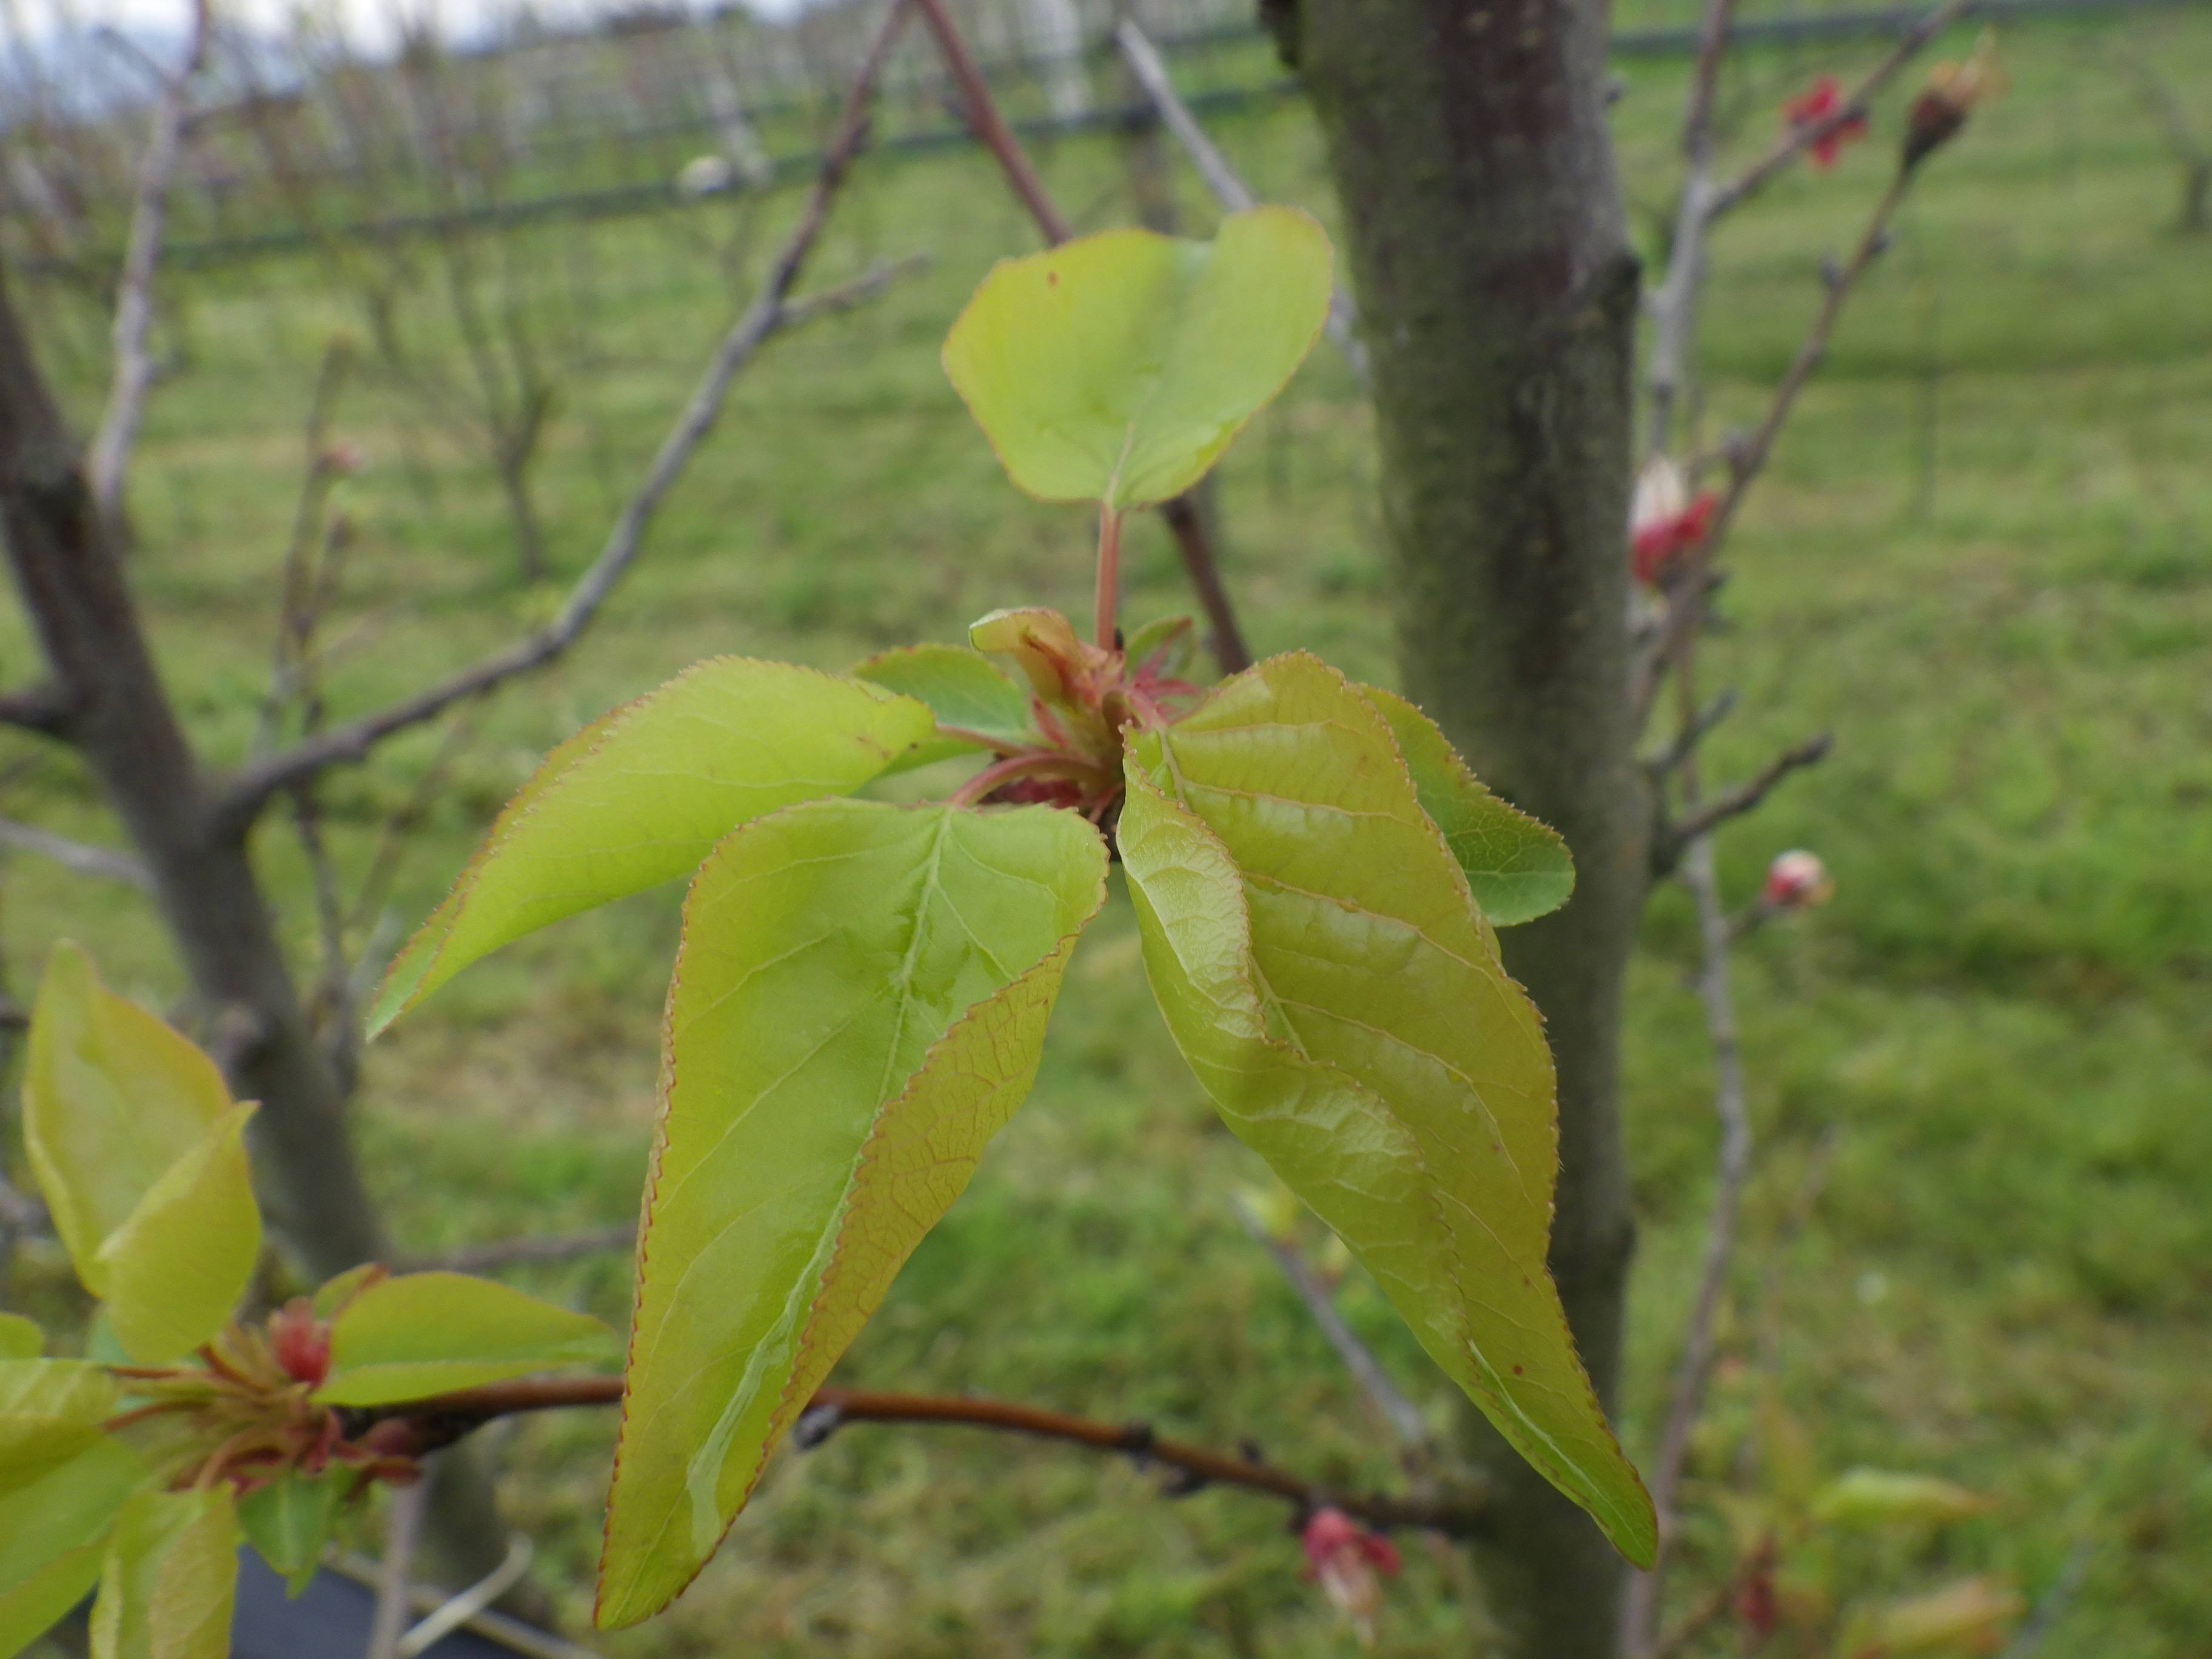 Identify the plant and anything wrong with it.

apricot, healthy
